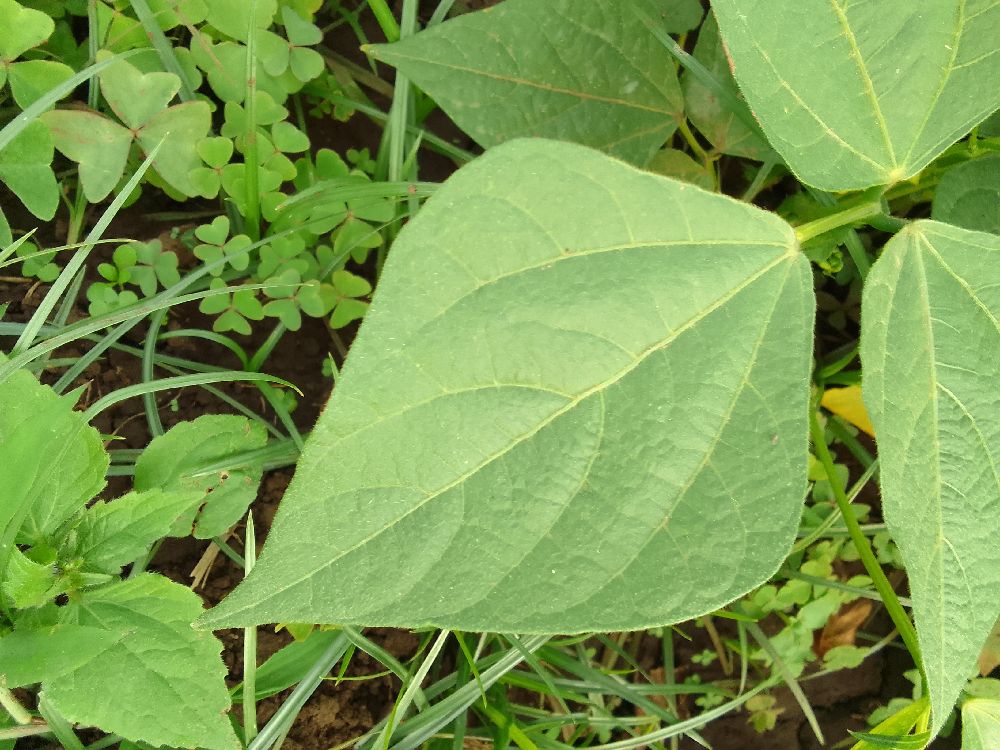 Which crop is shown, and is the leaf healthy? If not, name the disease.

common bean, healthy
